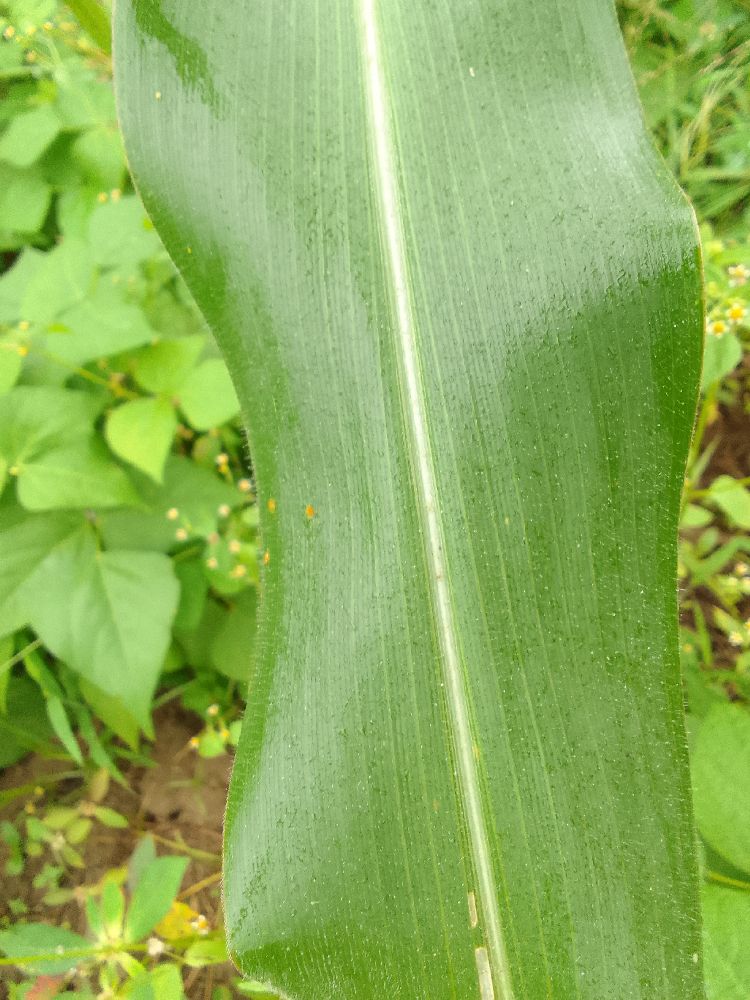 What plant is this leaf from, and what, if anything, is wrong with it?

maize, healthy
